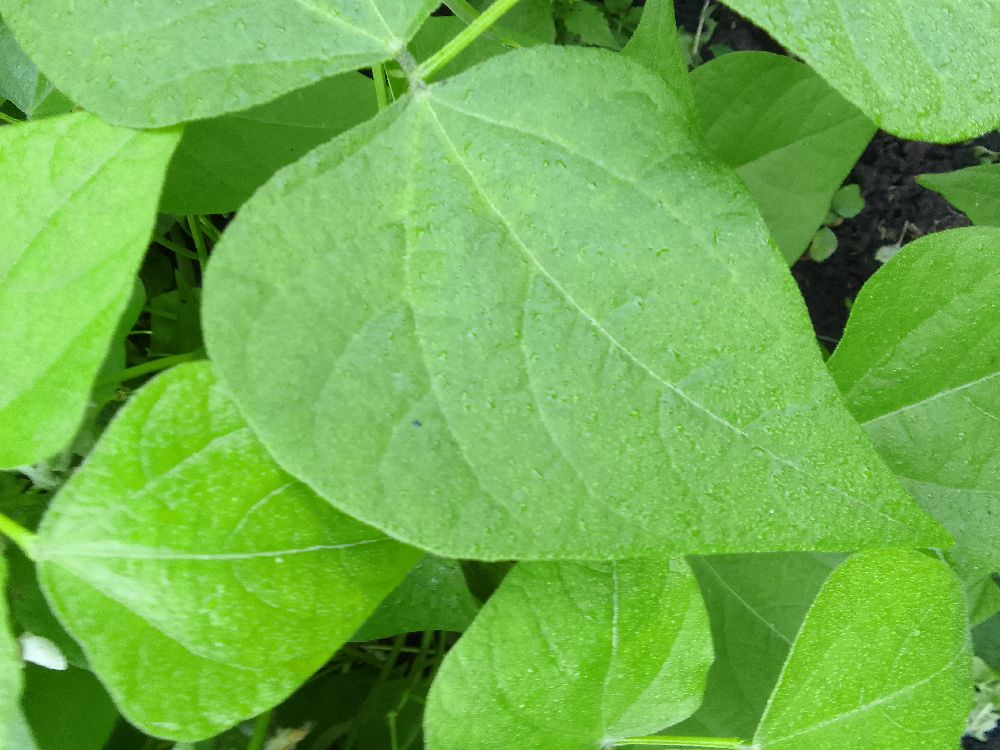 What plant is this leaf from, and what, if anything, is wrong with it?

common bean, healthy
